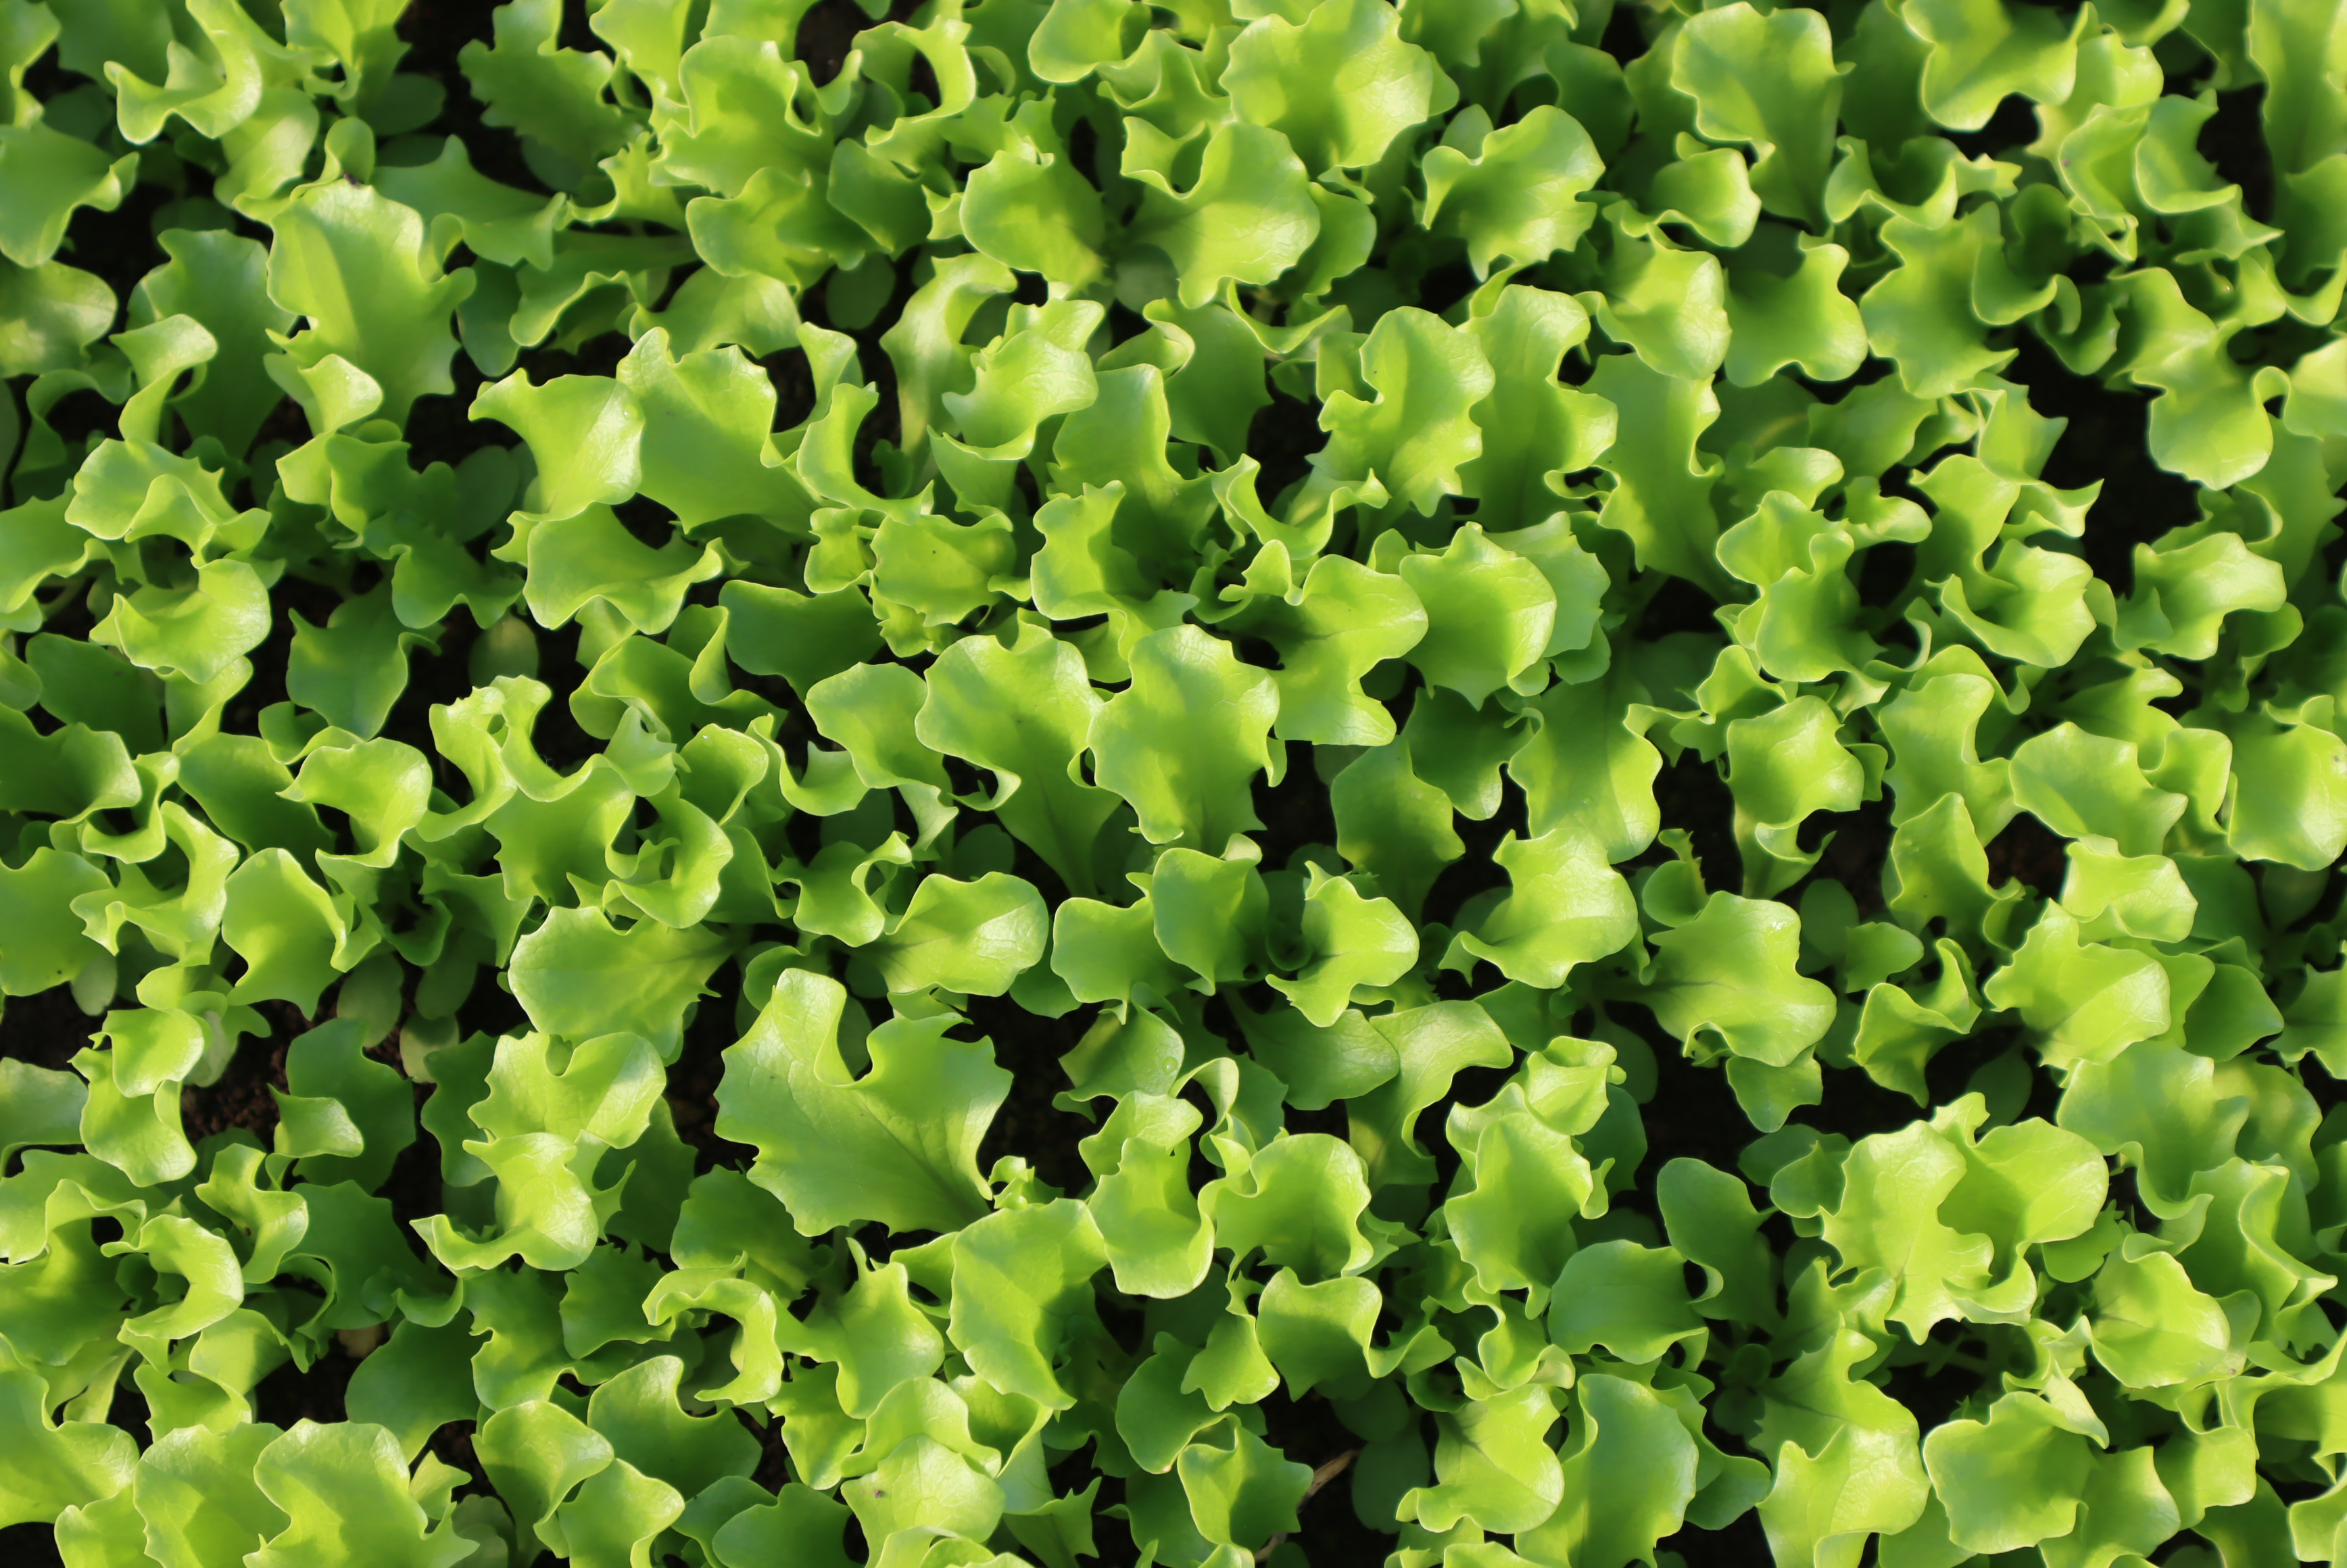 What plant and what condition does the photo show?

lettuce, healthy
